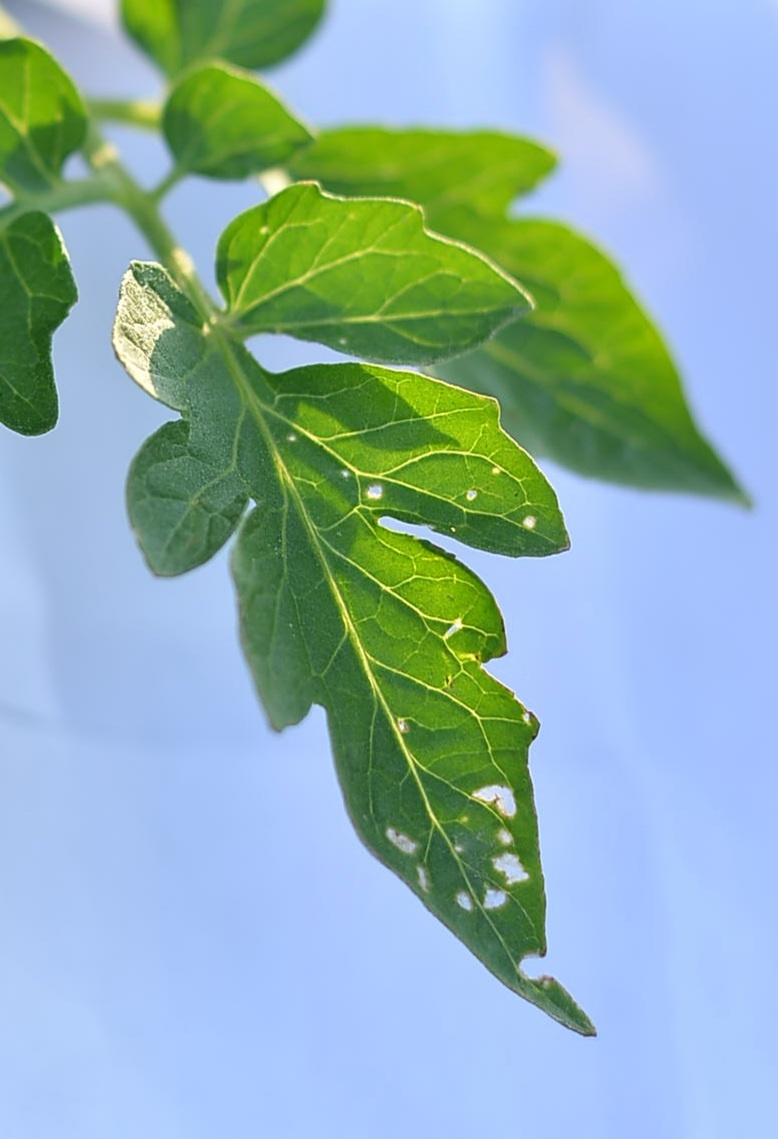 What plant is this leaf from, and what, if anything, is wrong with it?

tomato, infected
